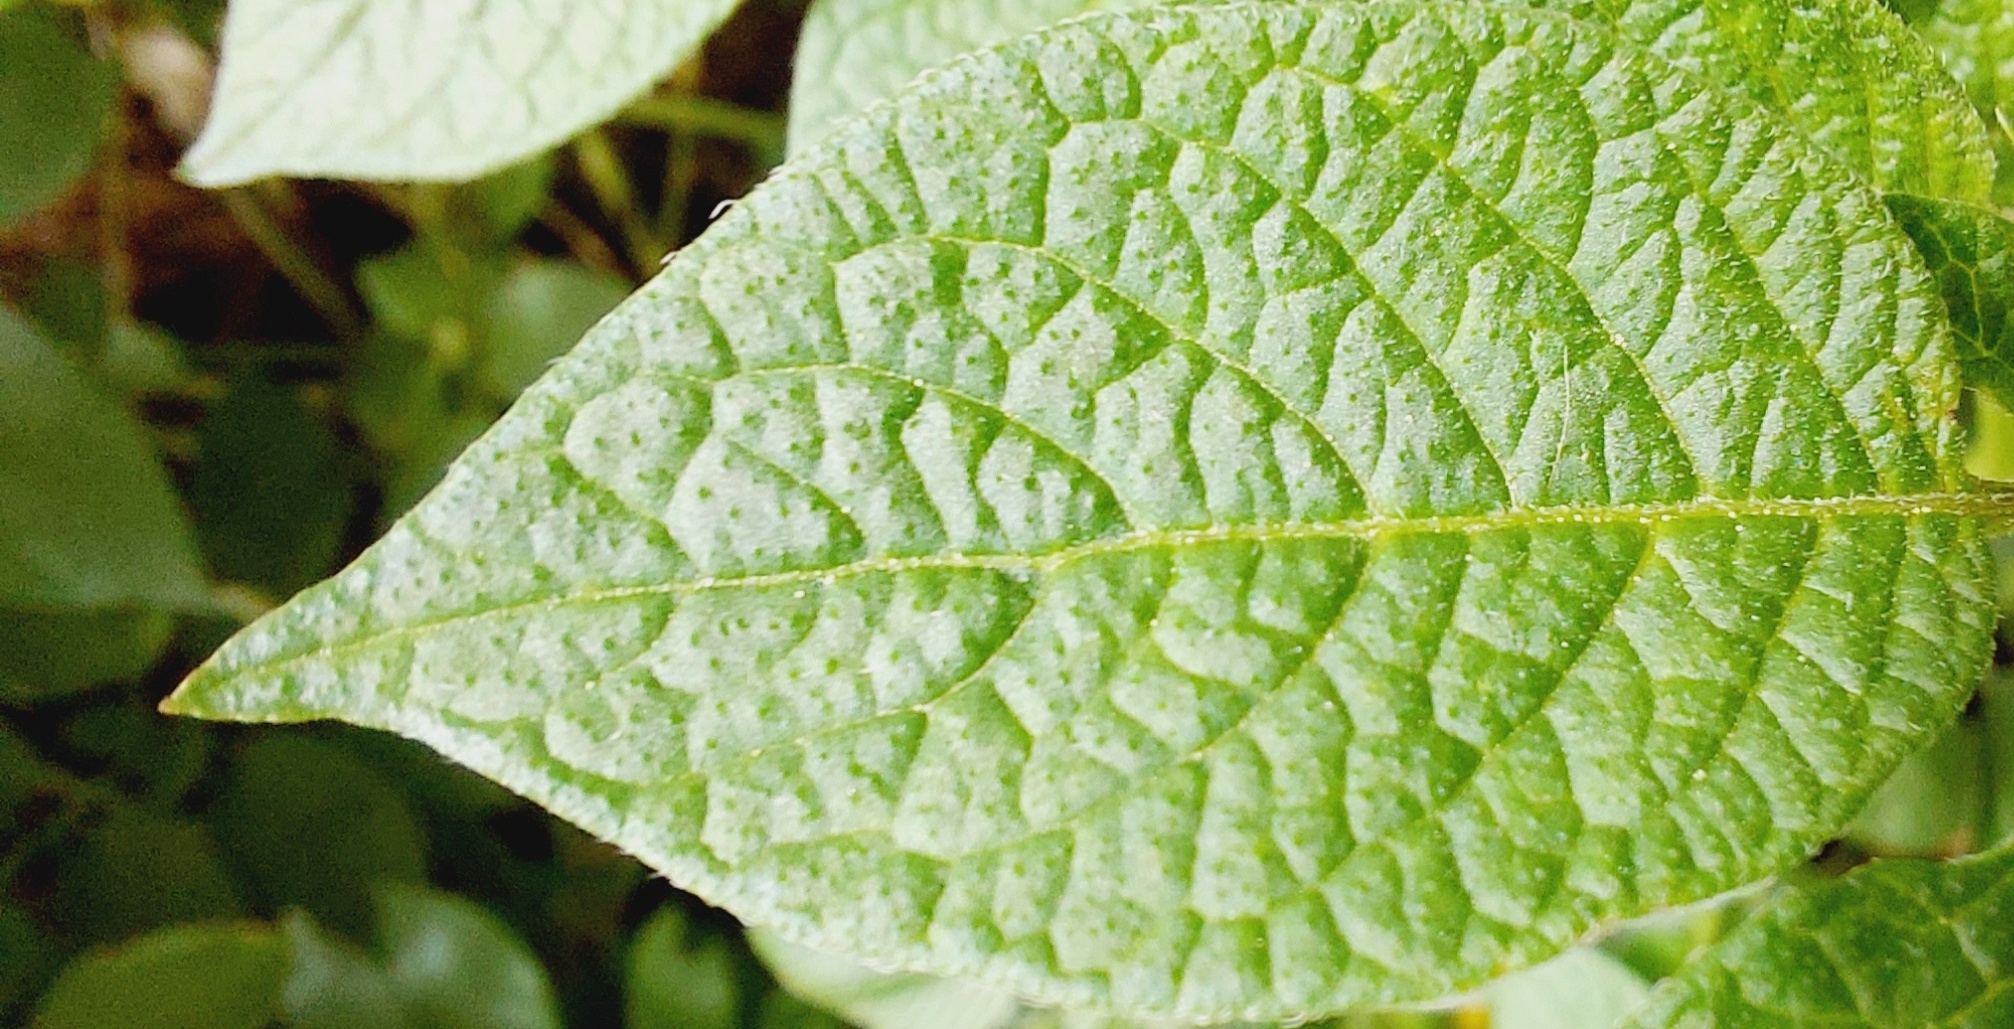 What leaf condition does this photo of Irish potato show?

healthy
